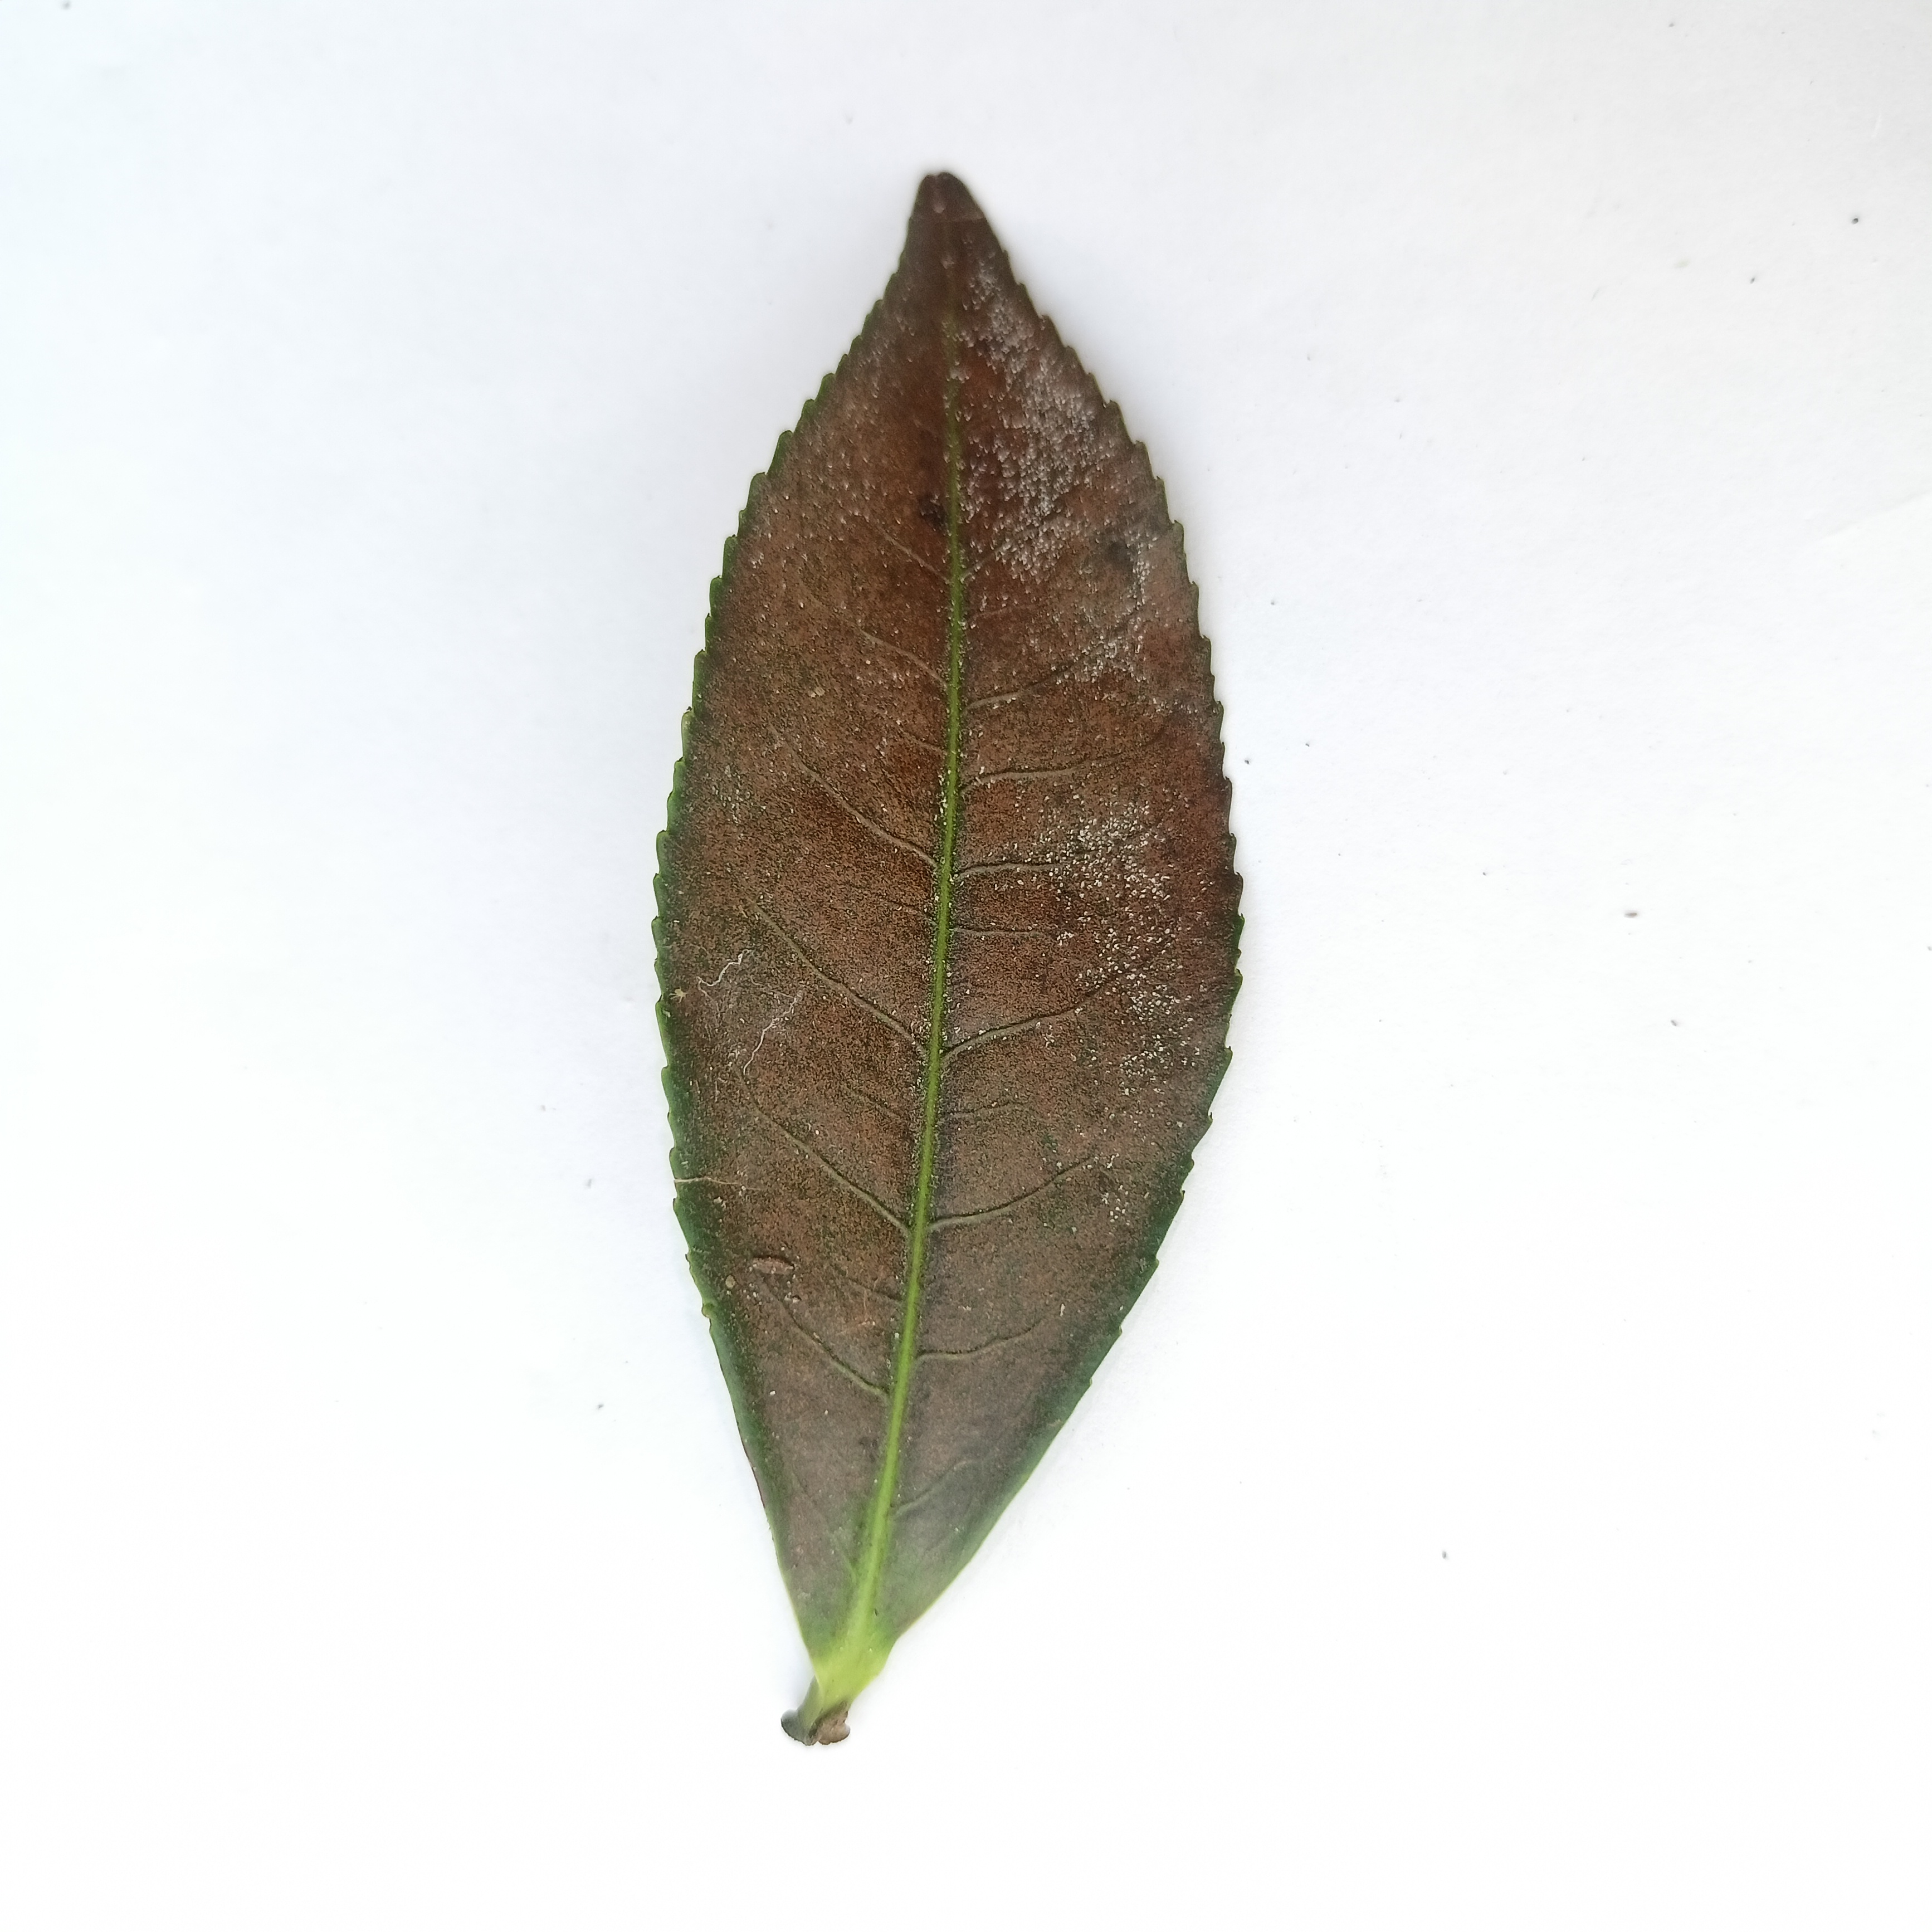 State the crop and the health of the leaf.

tea, red rust
